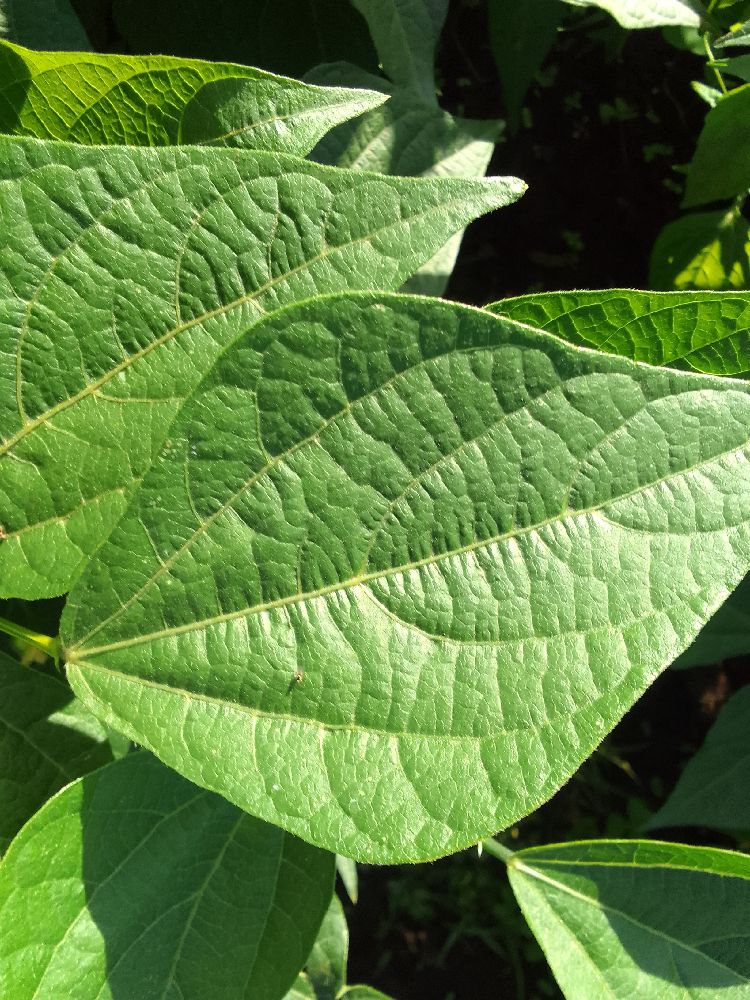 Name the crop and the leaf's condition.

common bean, healthy
